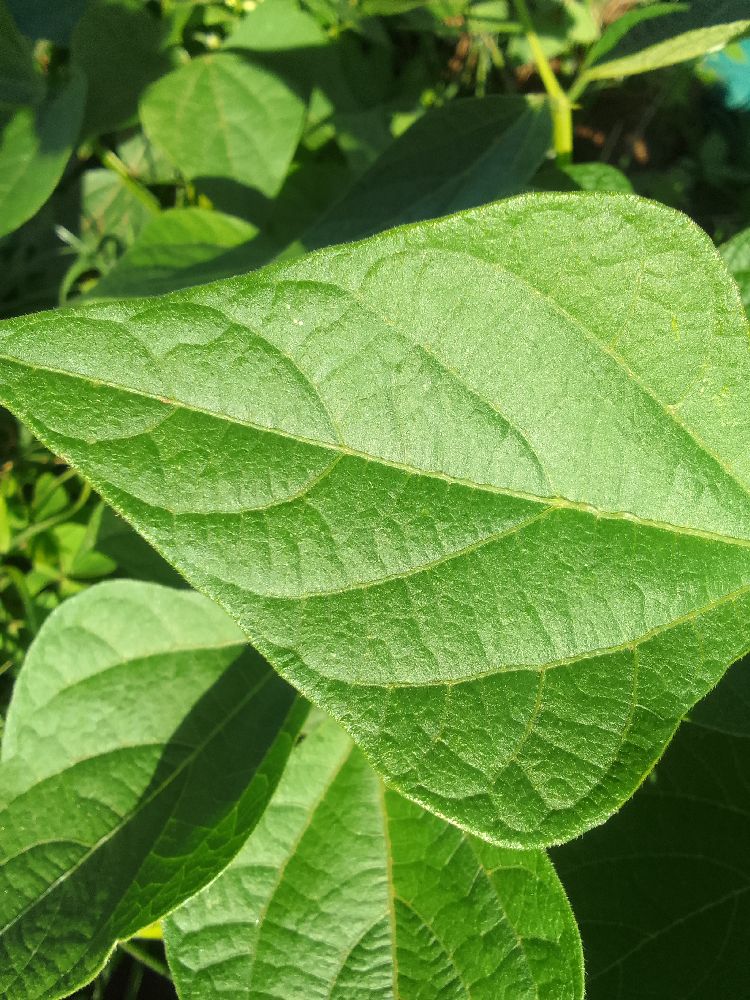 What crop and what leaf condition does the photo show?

common bean, healthy
